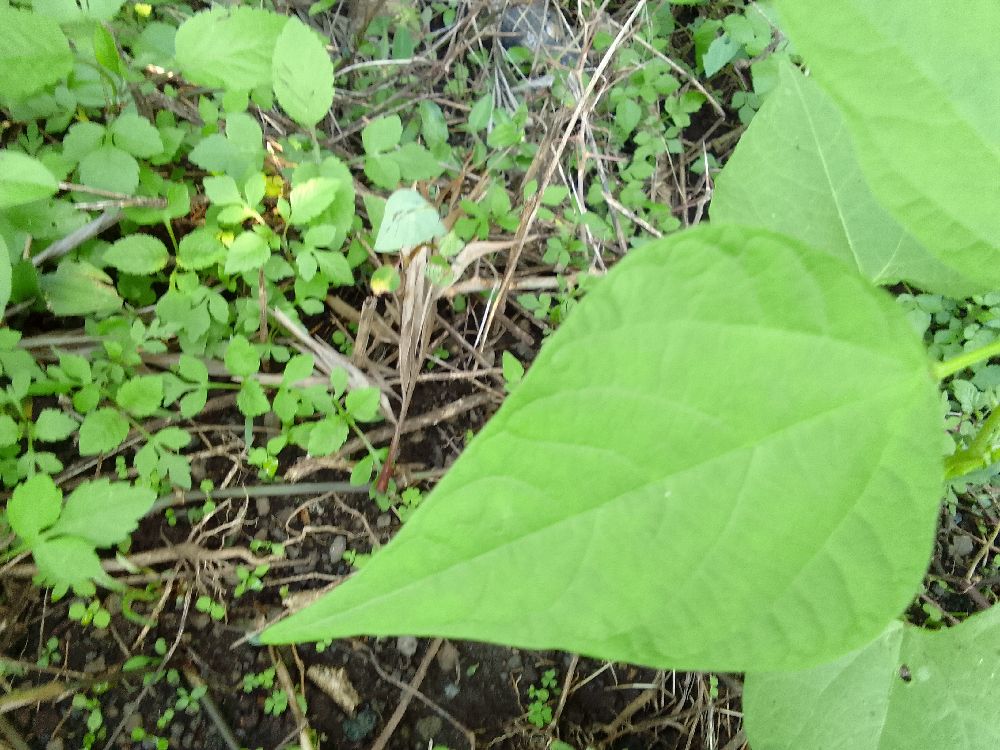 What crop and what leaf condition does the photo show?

common bean, healthy
